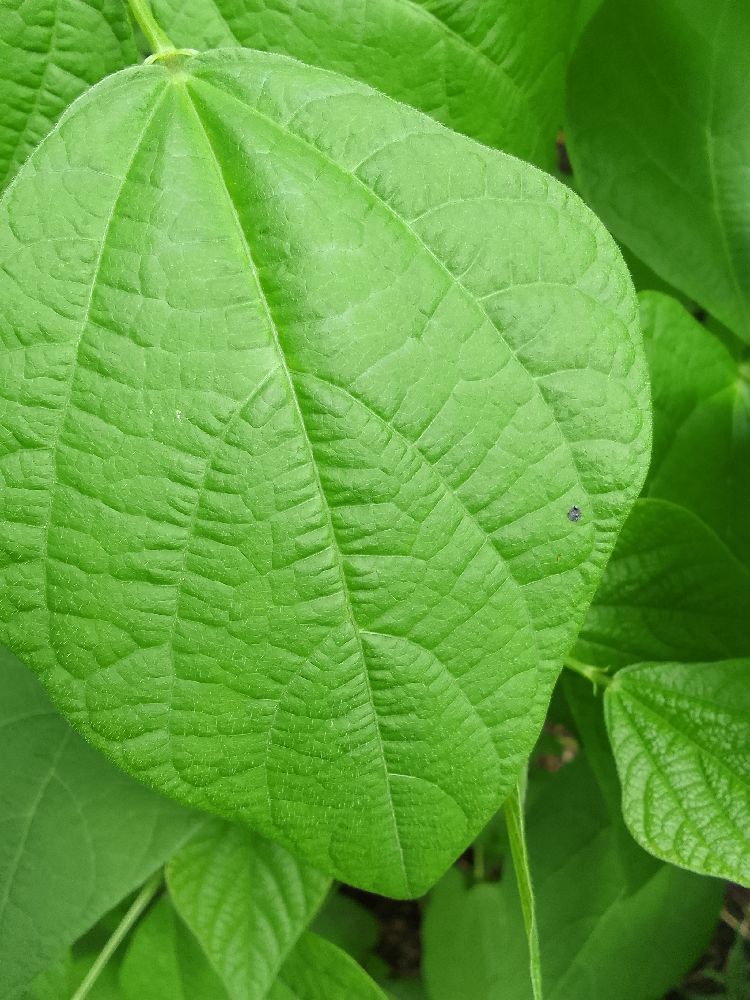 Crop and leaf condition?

common bean, healthy
